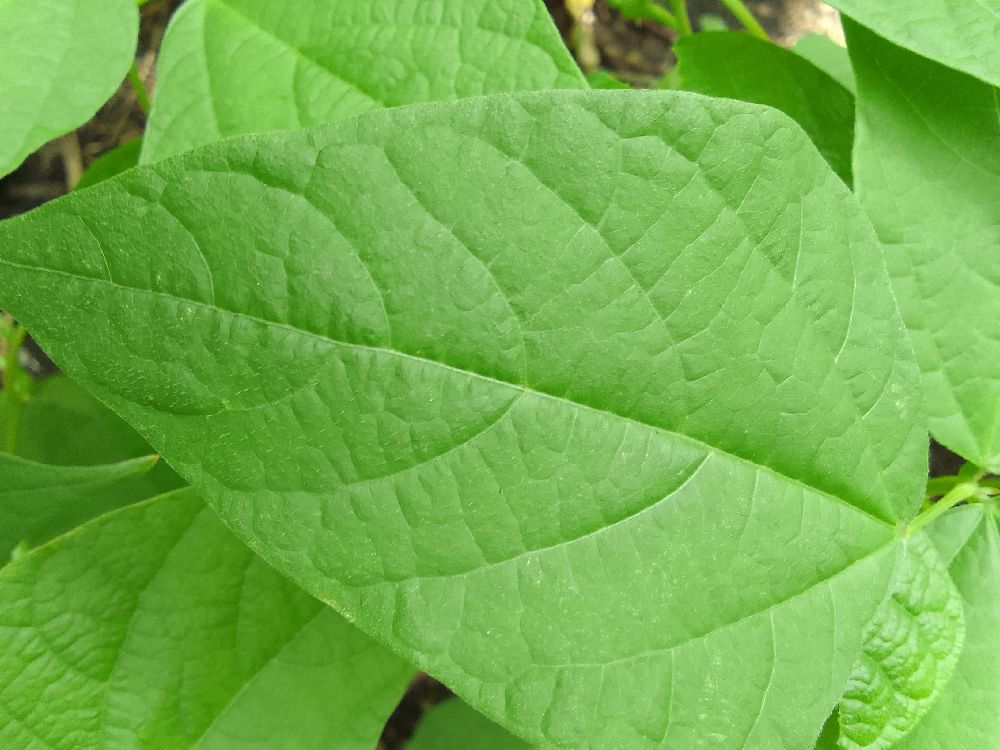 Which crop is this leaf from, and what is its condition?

common bean, healthy
